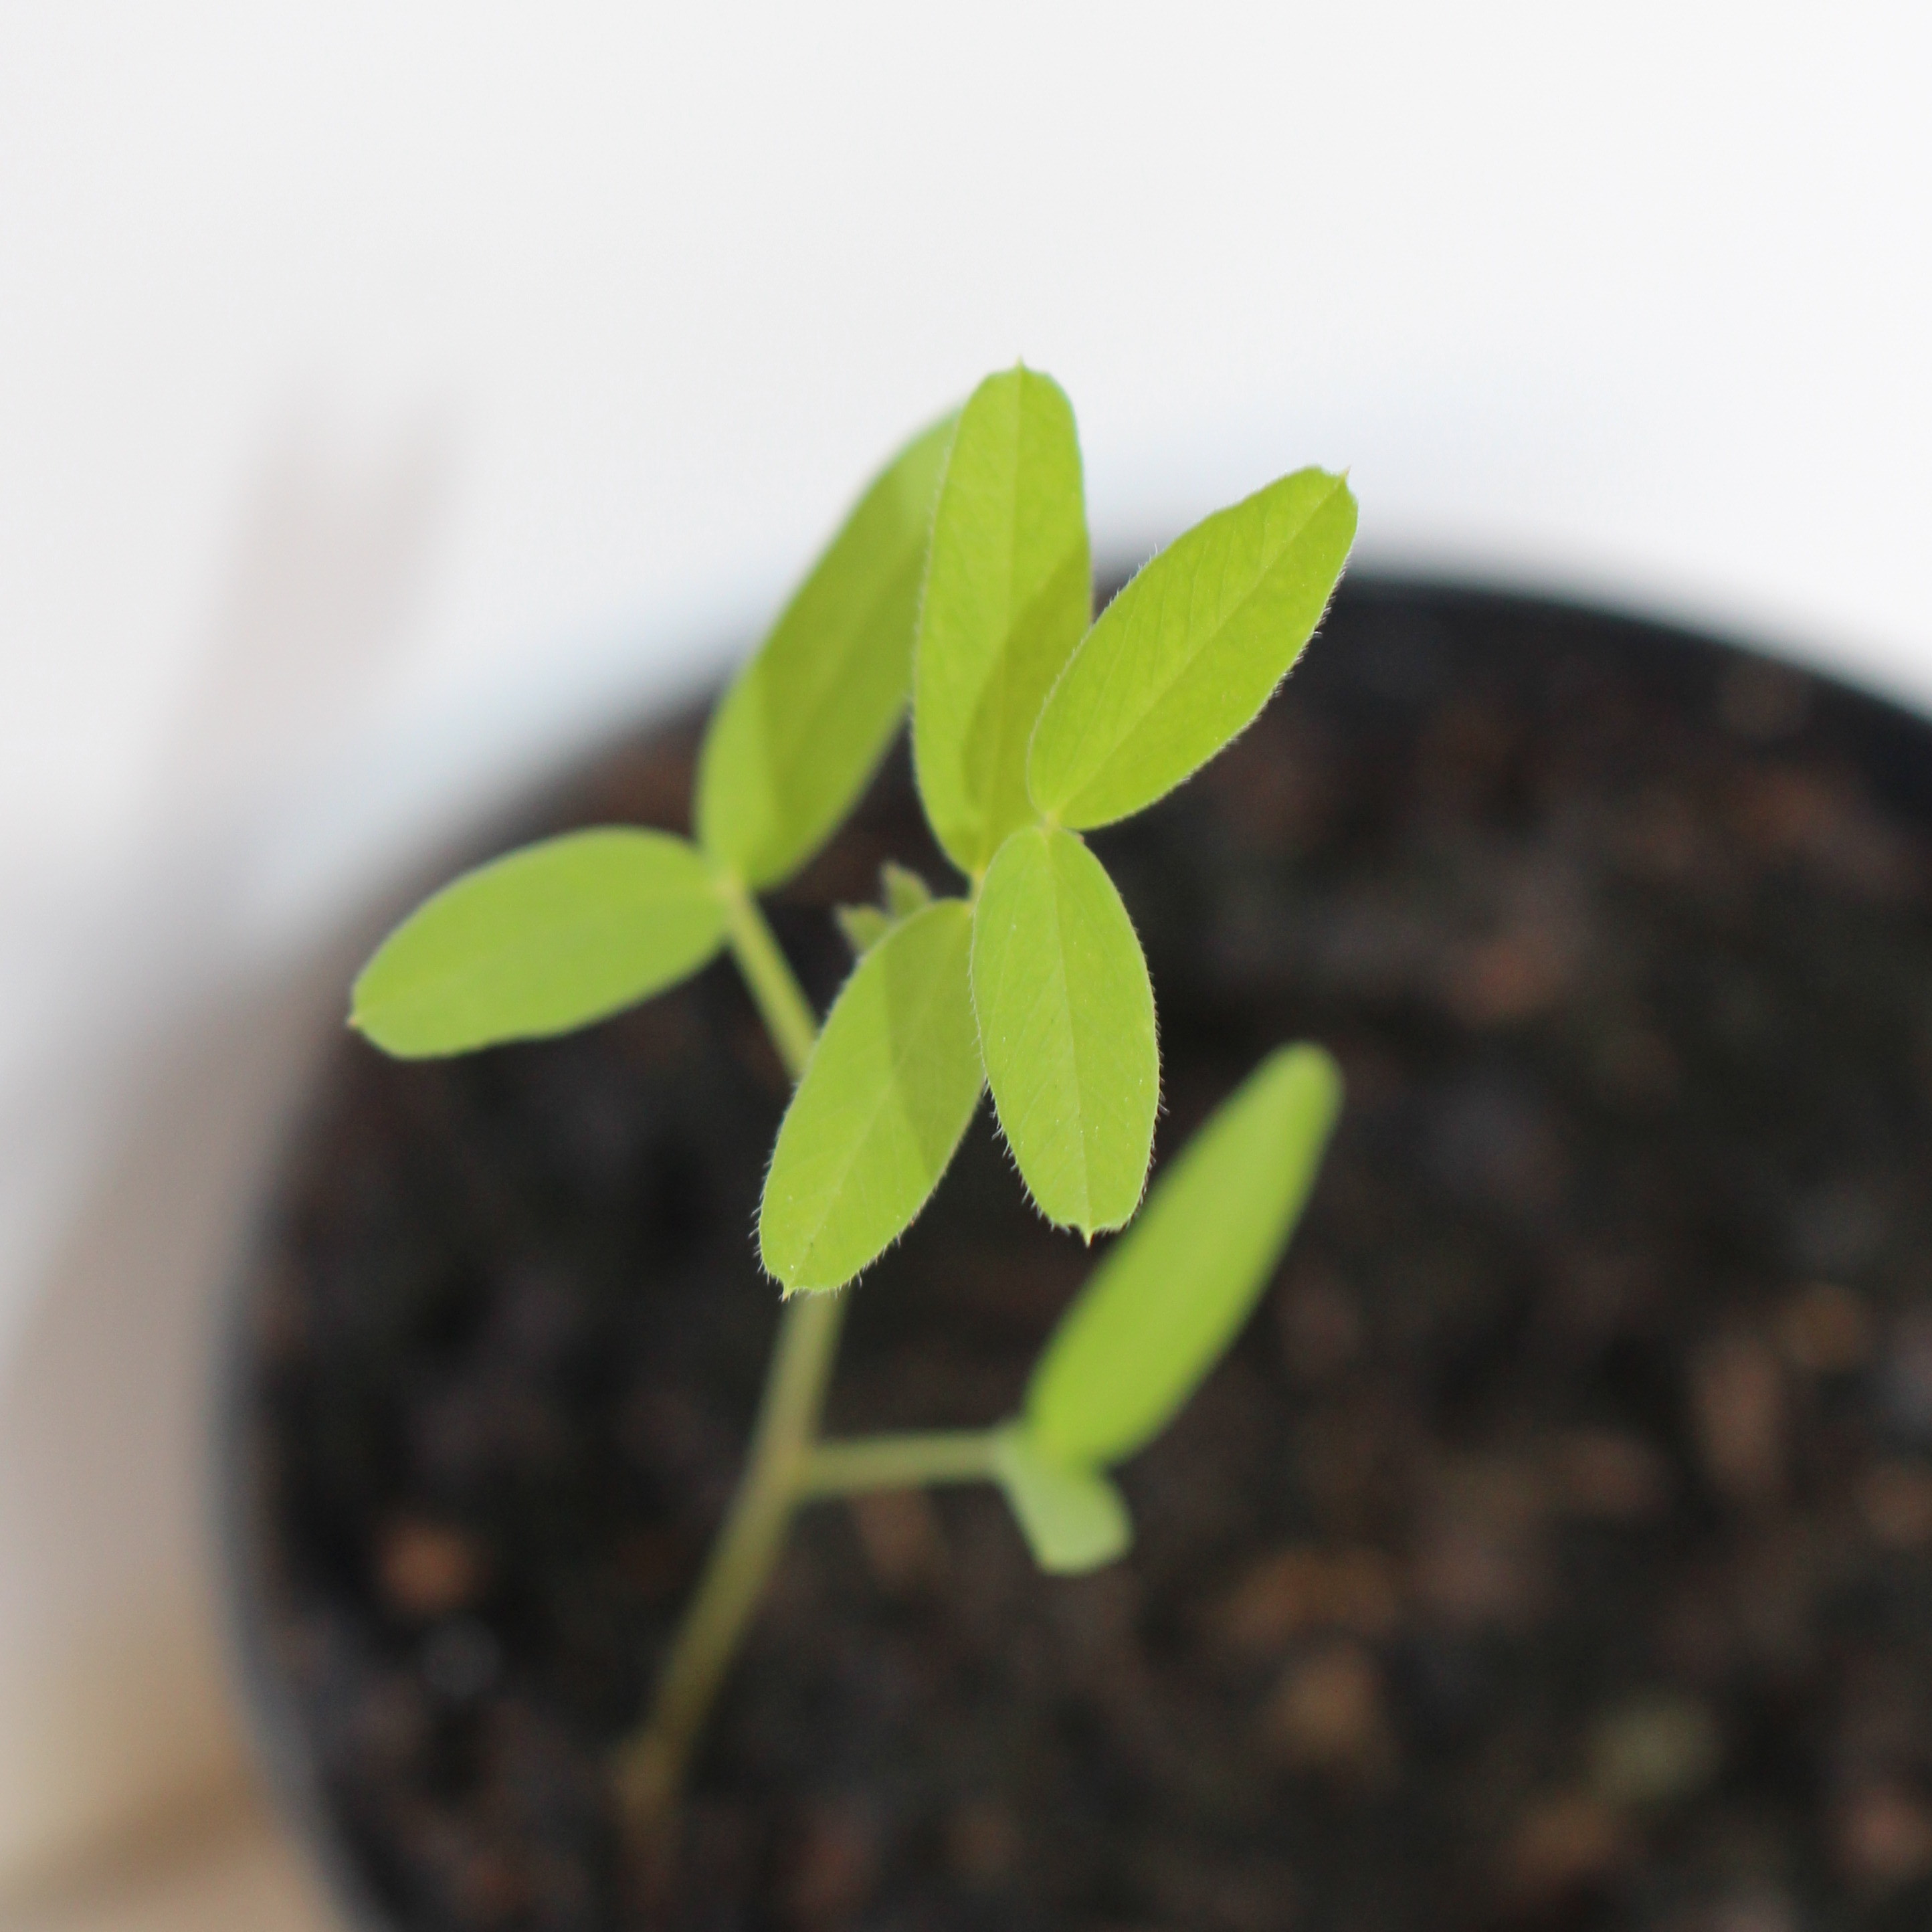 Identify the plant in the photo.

Vicia sativa
